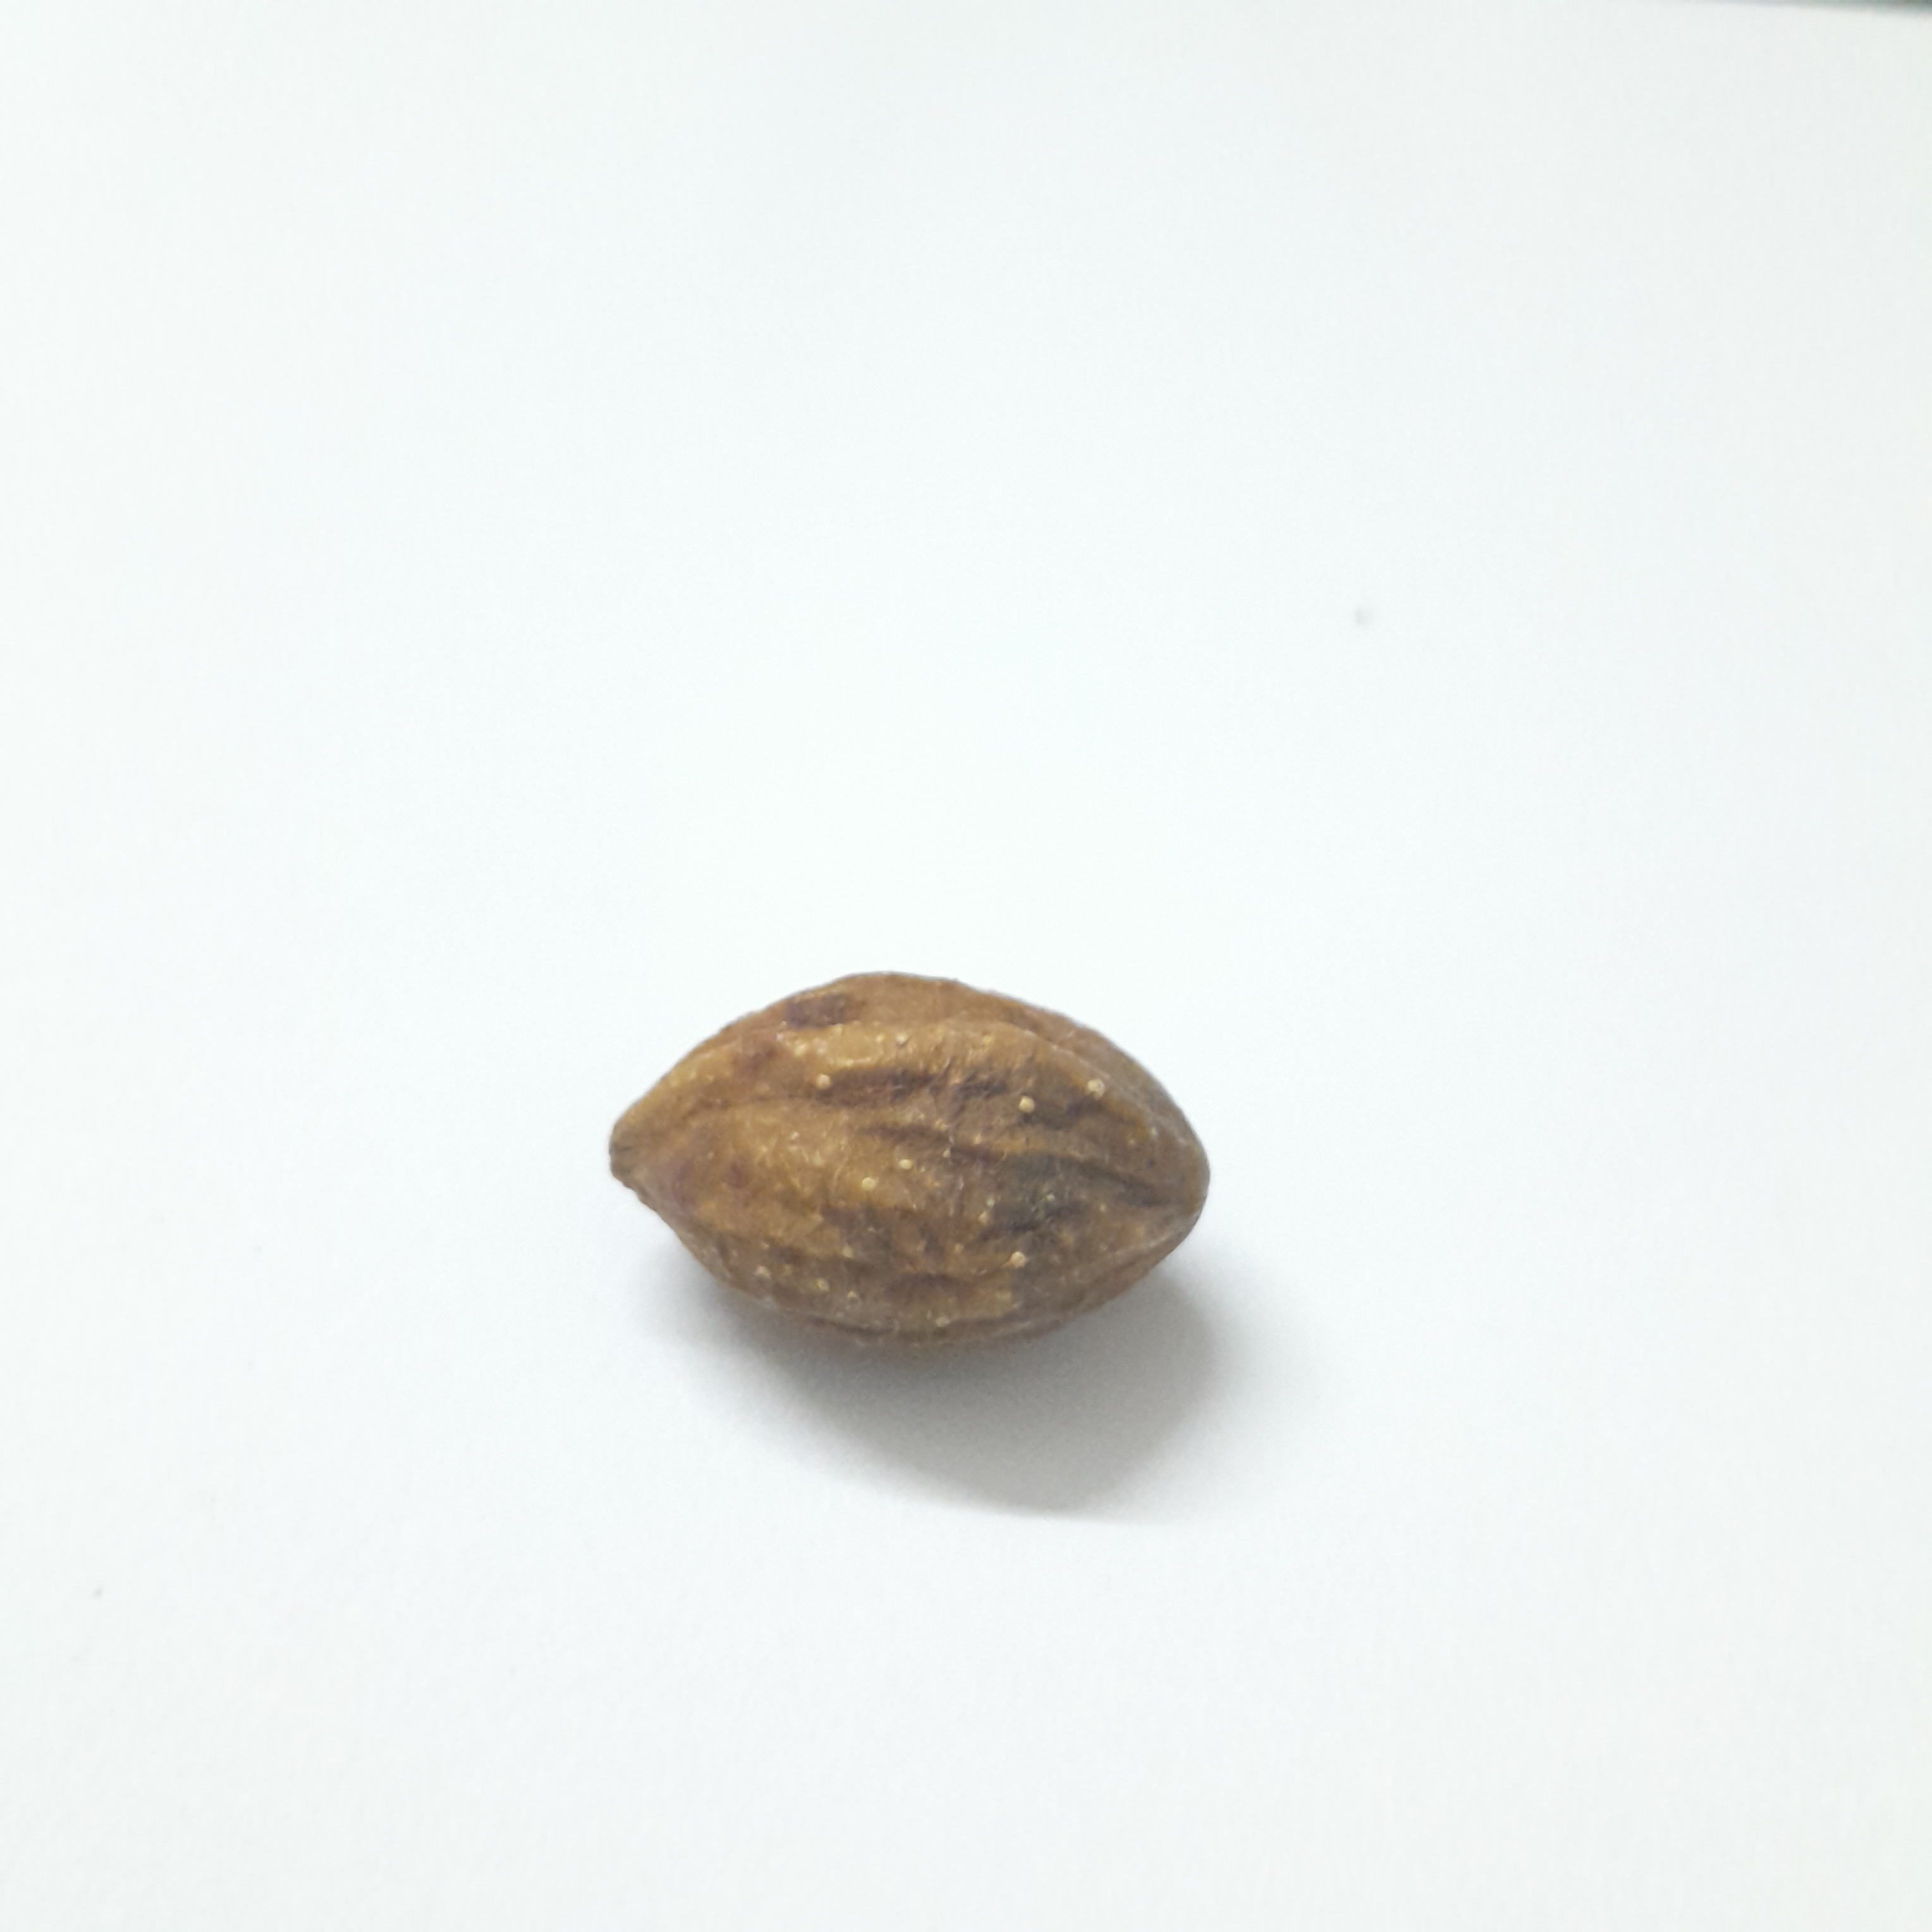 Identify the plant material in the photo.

hirdaa
